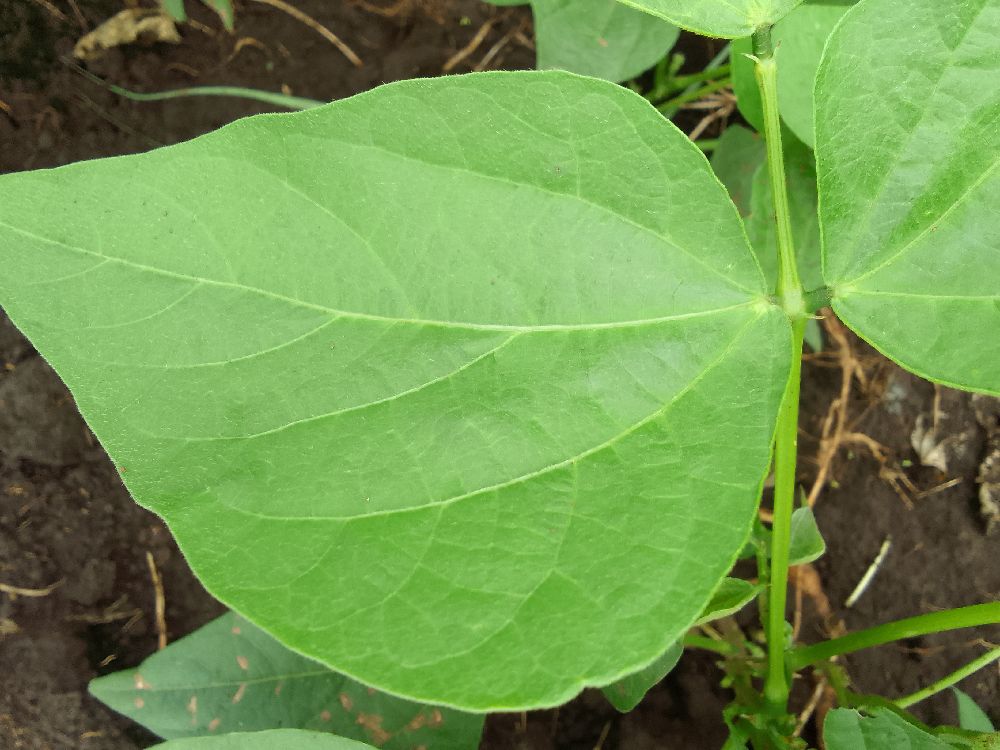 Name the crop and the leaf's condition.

common bean, healthy
